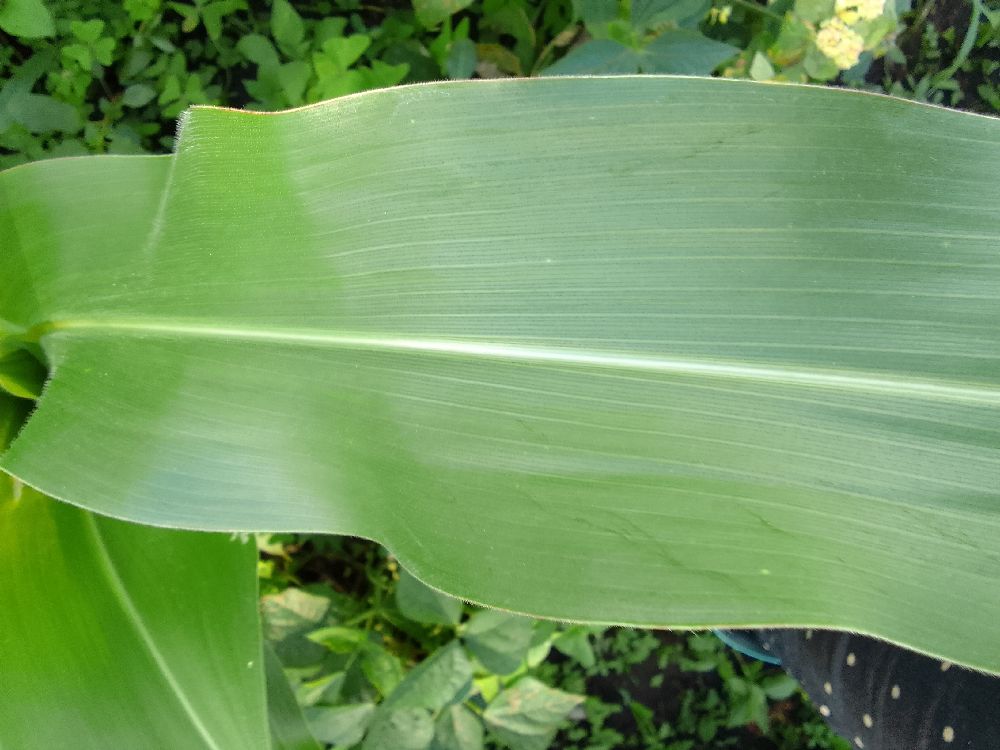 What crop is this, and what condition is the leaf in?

maize, healthy
